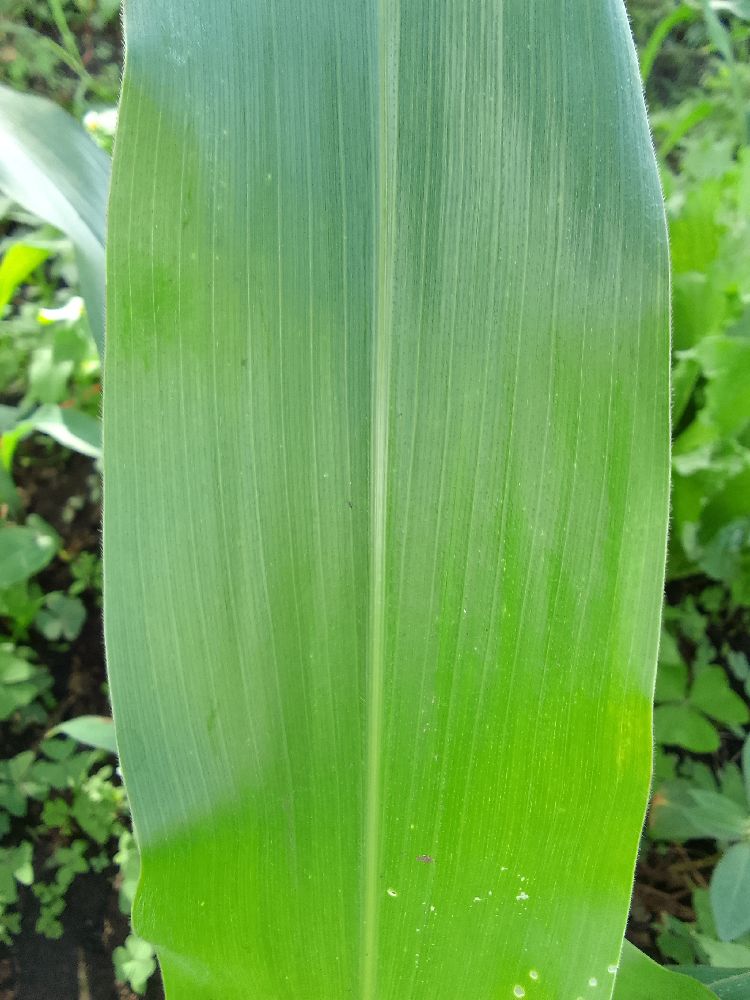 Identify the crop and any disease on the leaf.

maize, healthy
